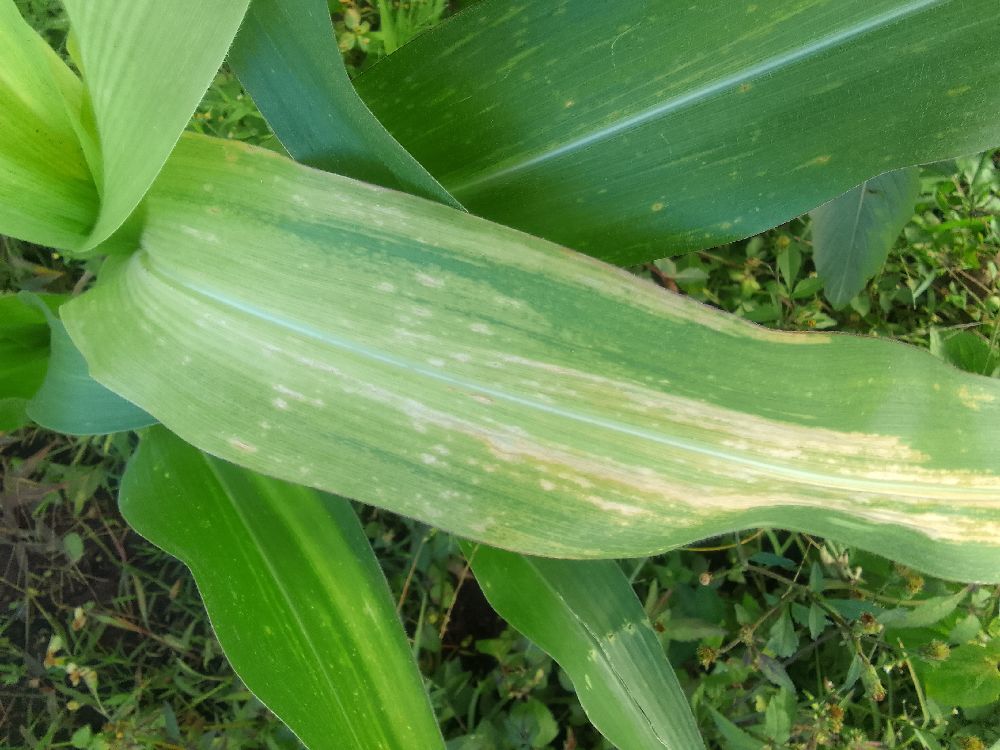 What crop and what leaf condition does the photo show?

maize, maize lethal necrosis
